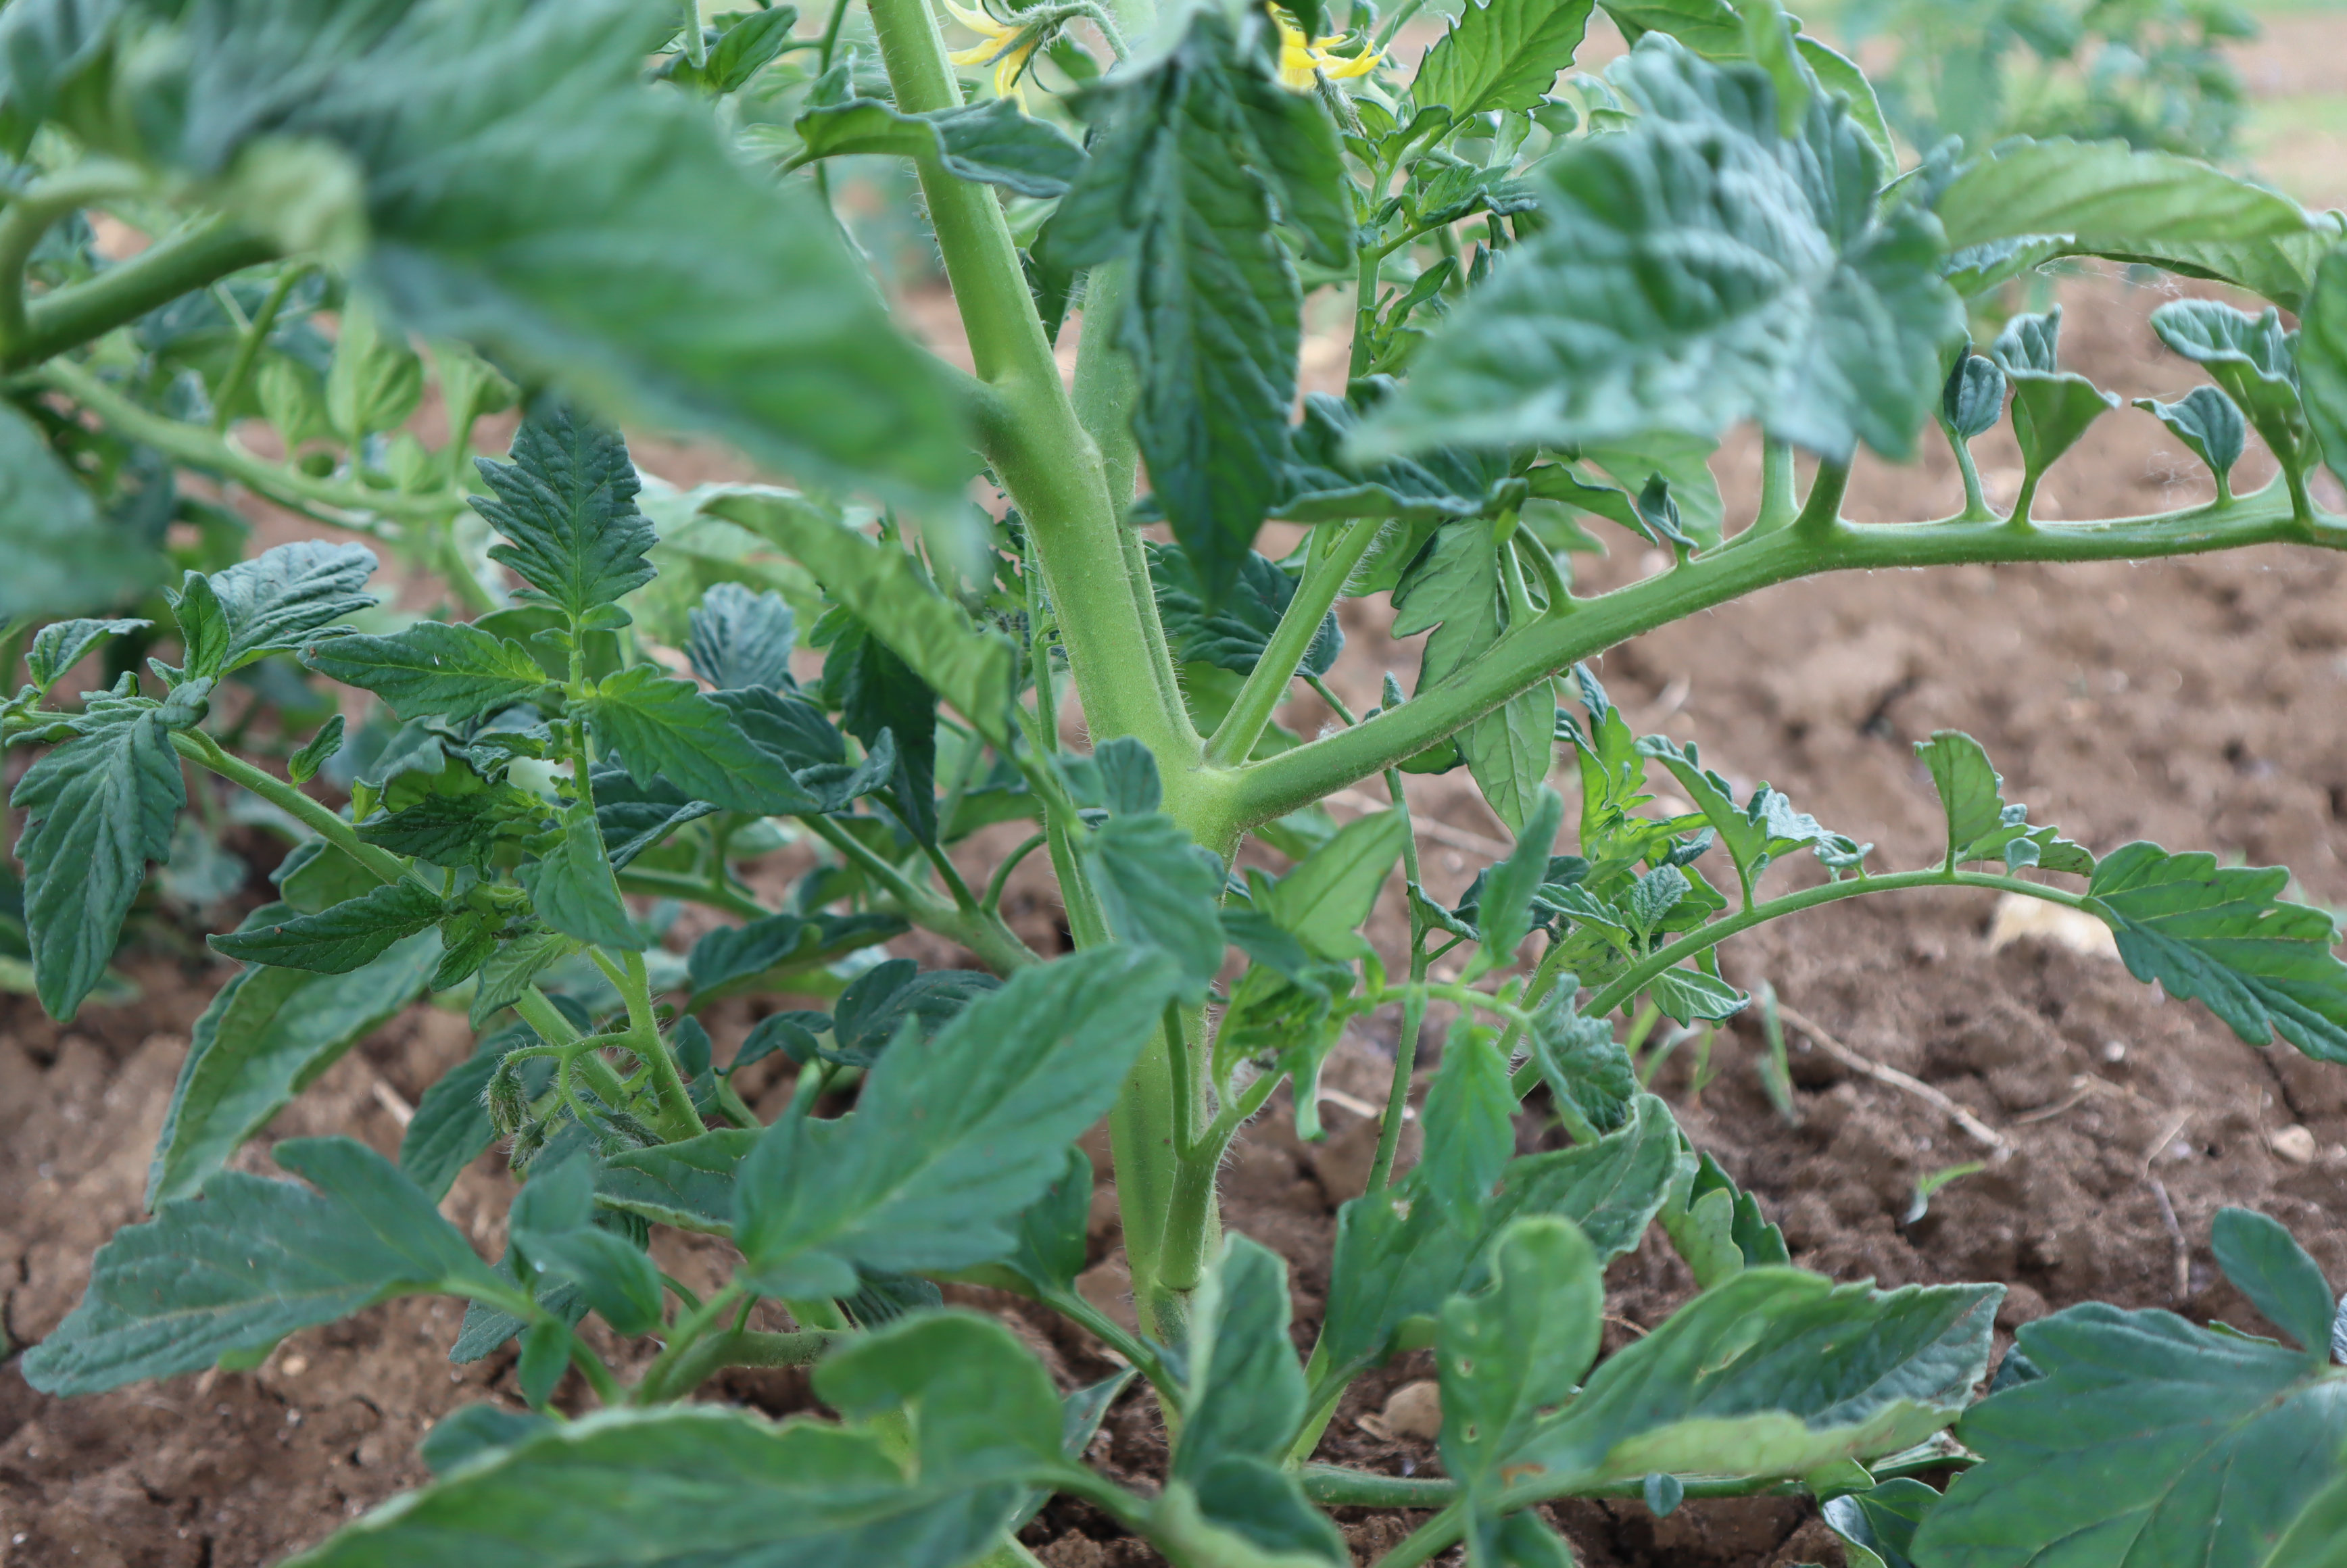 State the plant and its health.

tomato, phytophagous
